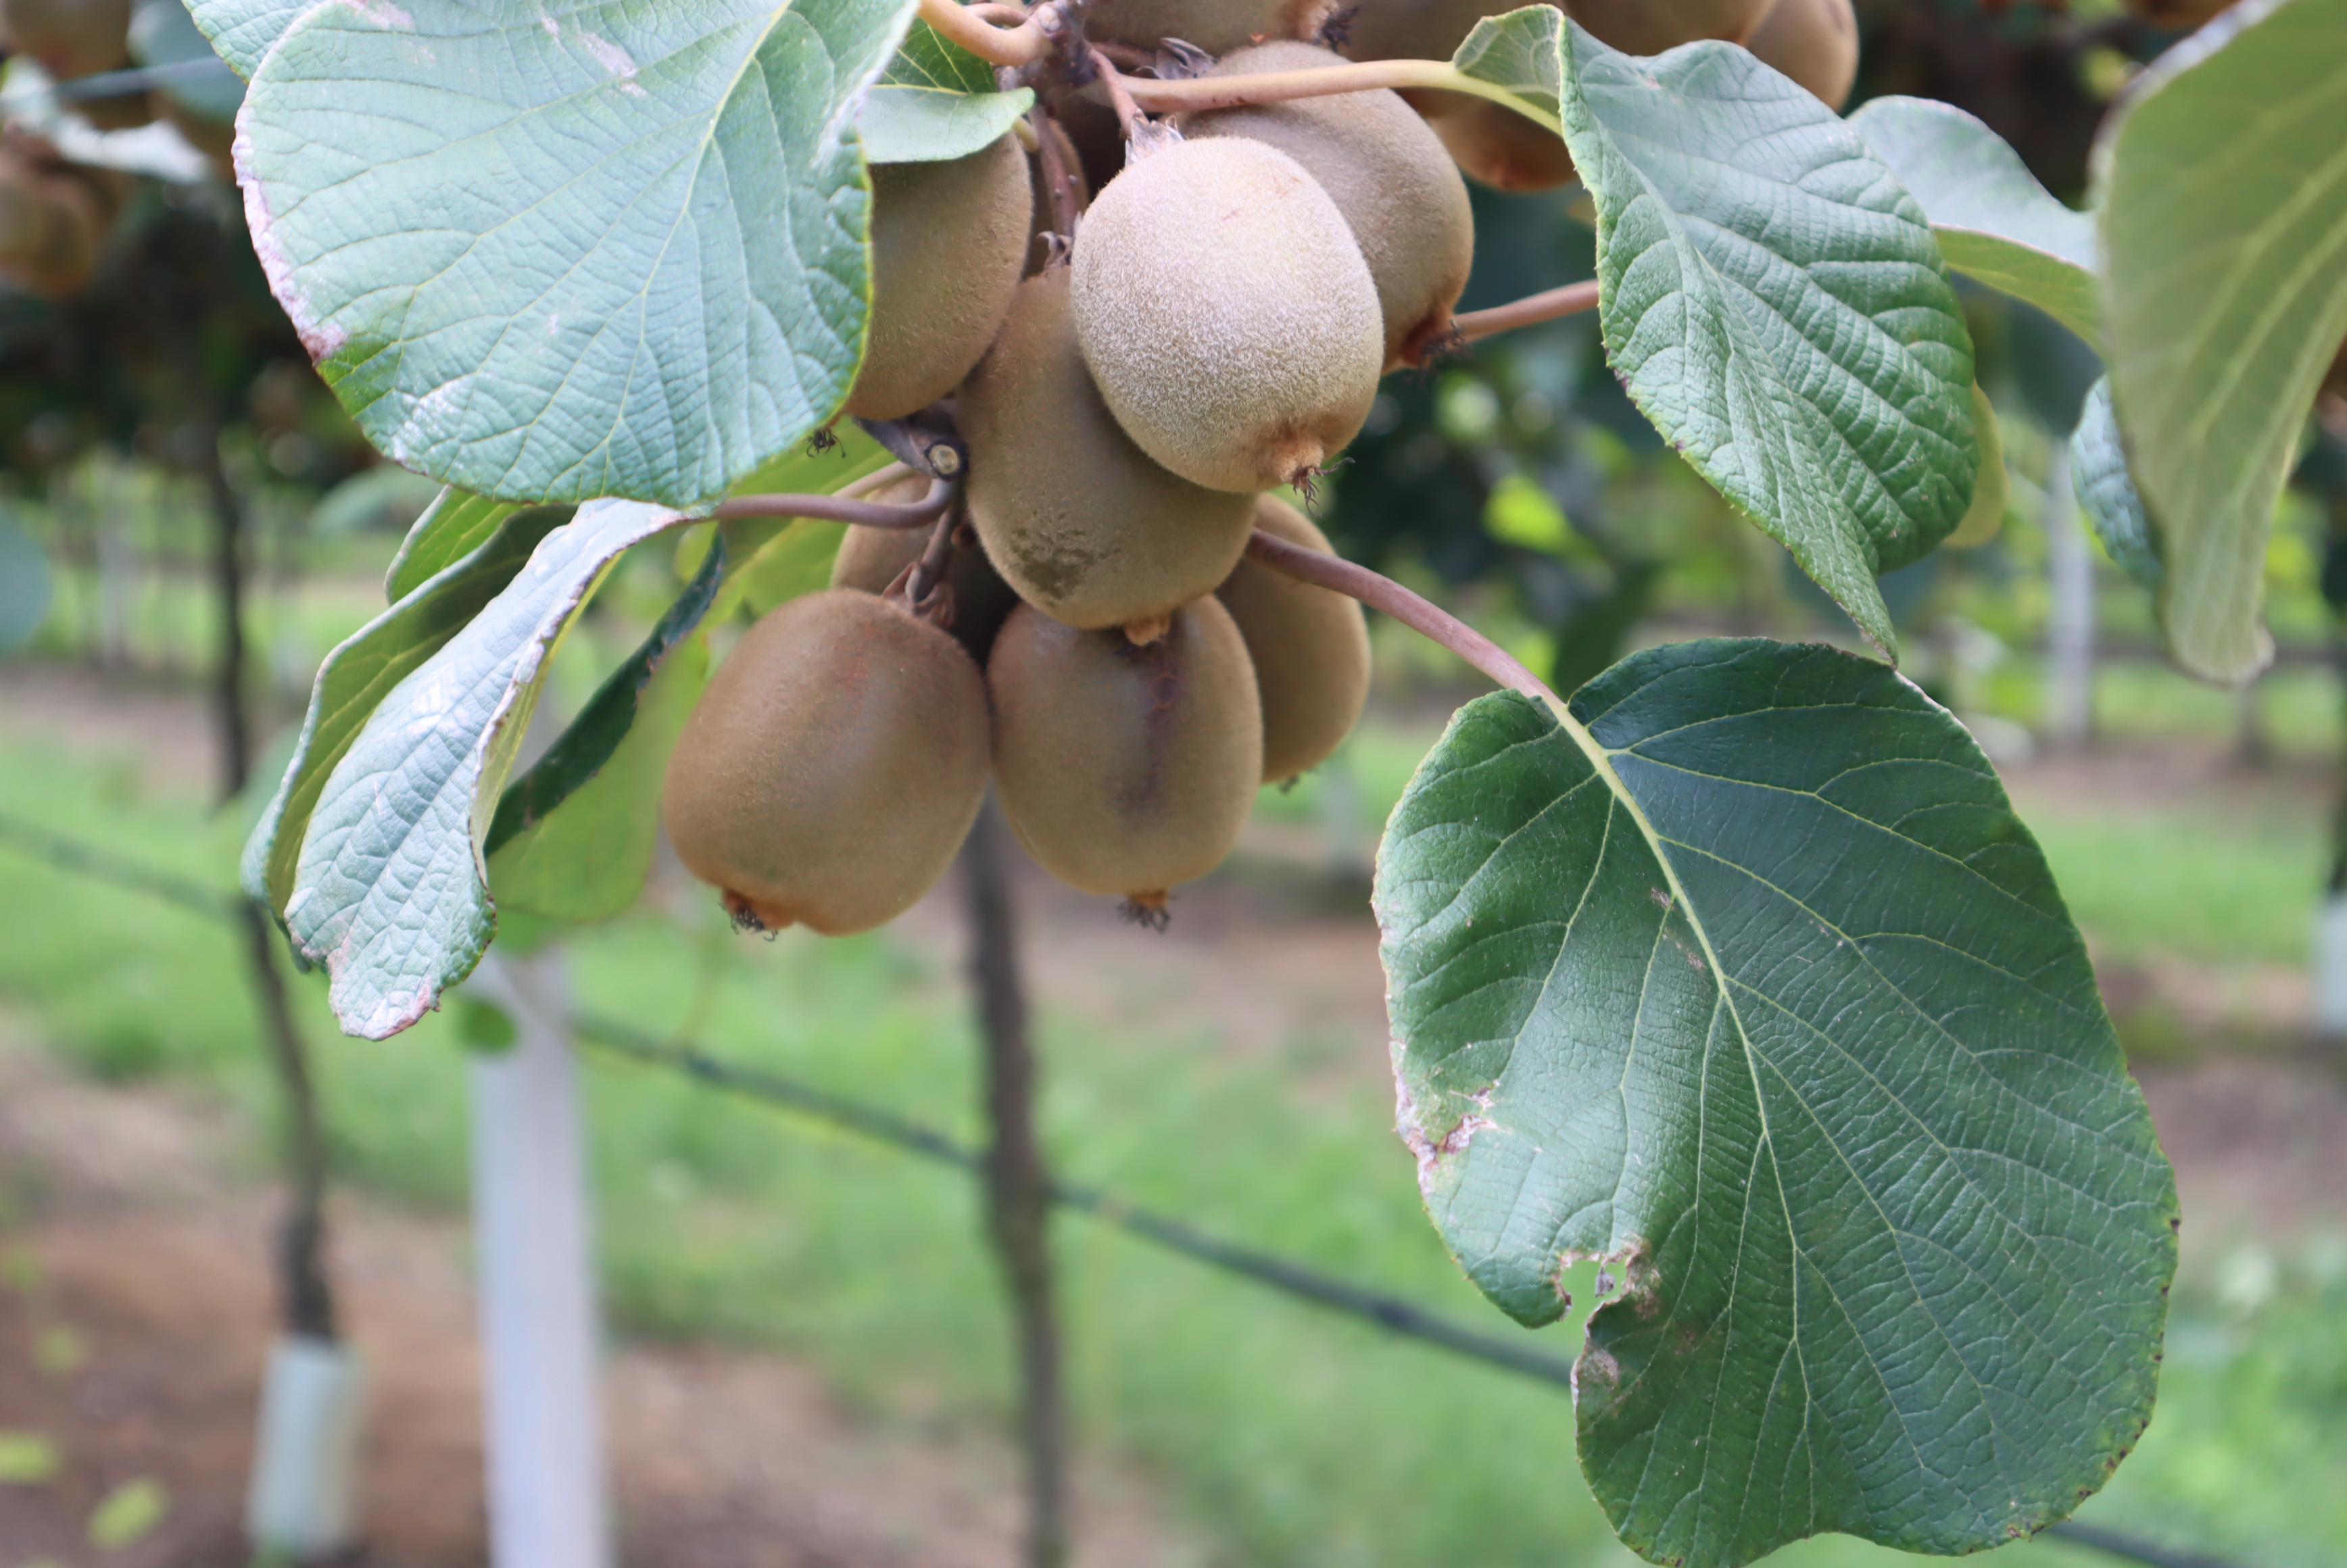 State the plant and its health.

kiwi, mechanical damage
